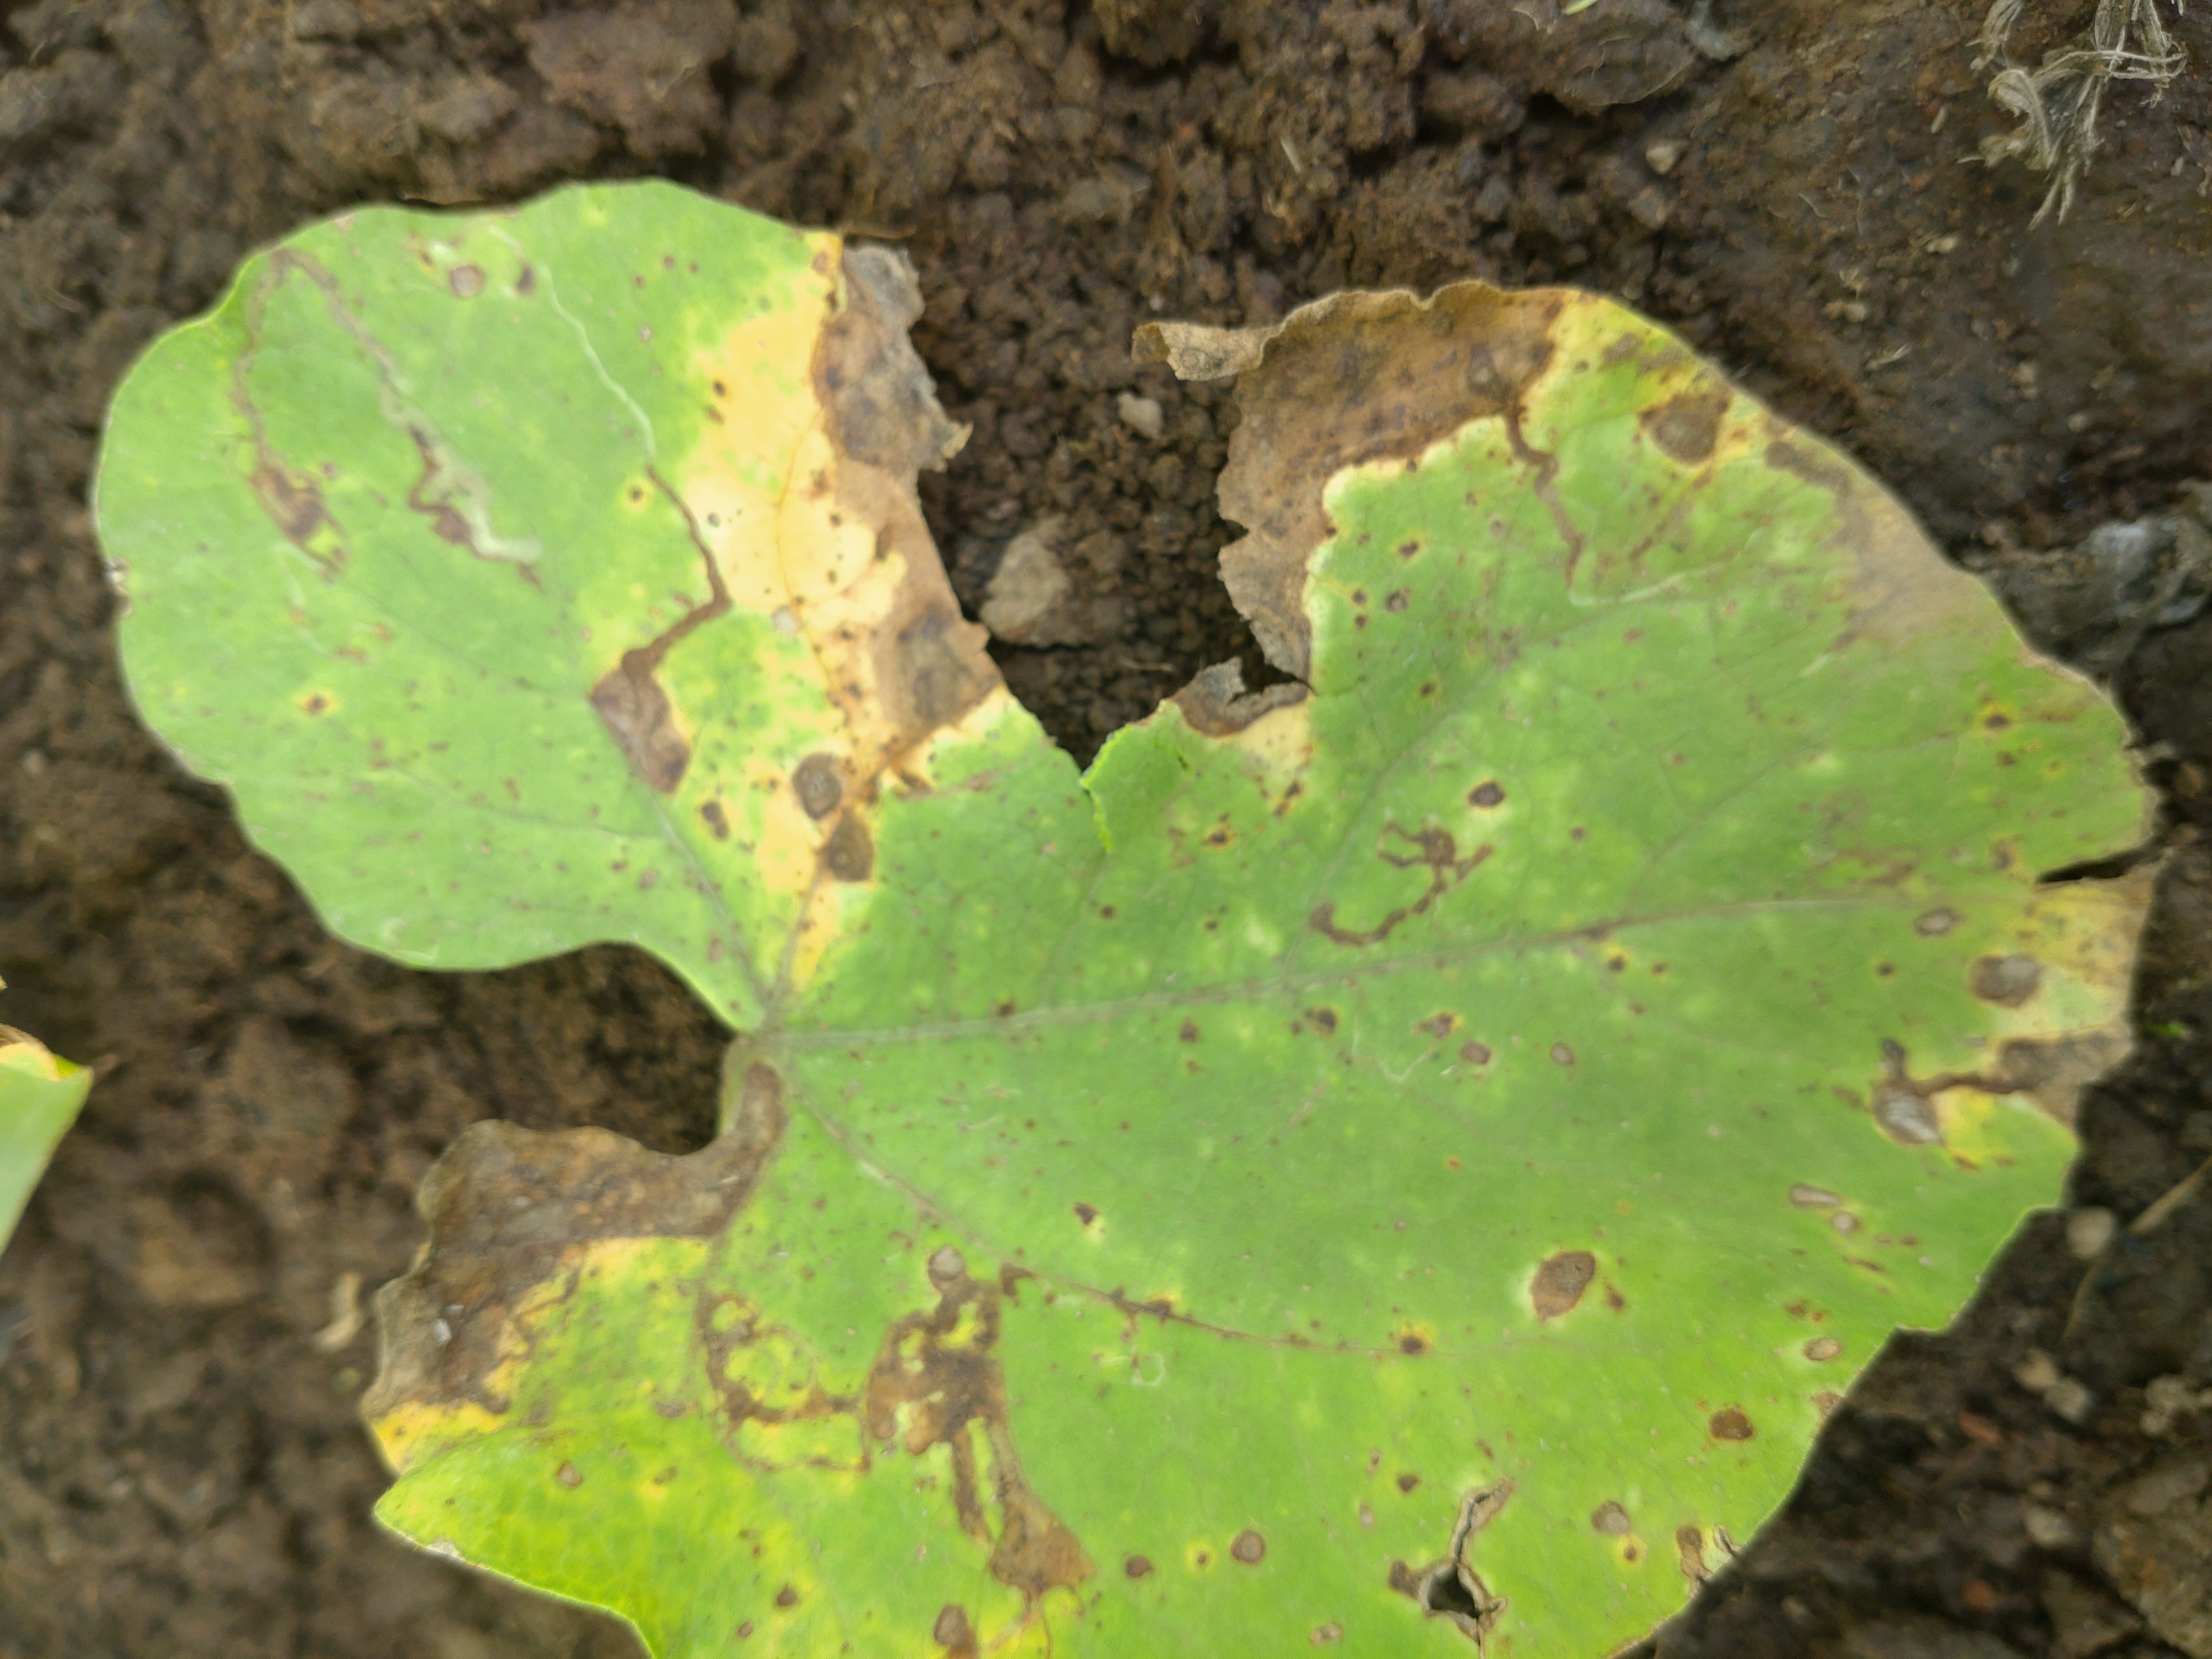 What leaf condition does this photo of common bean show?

rust
